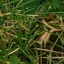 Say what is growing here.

grass
